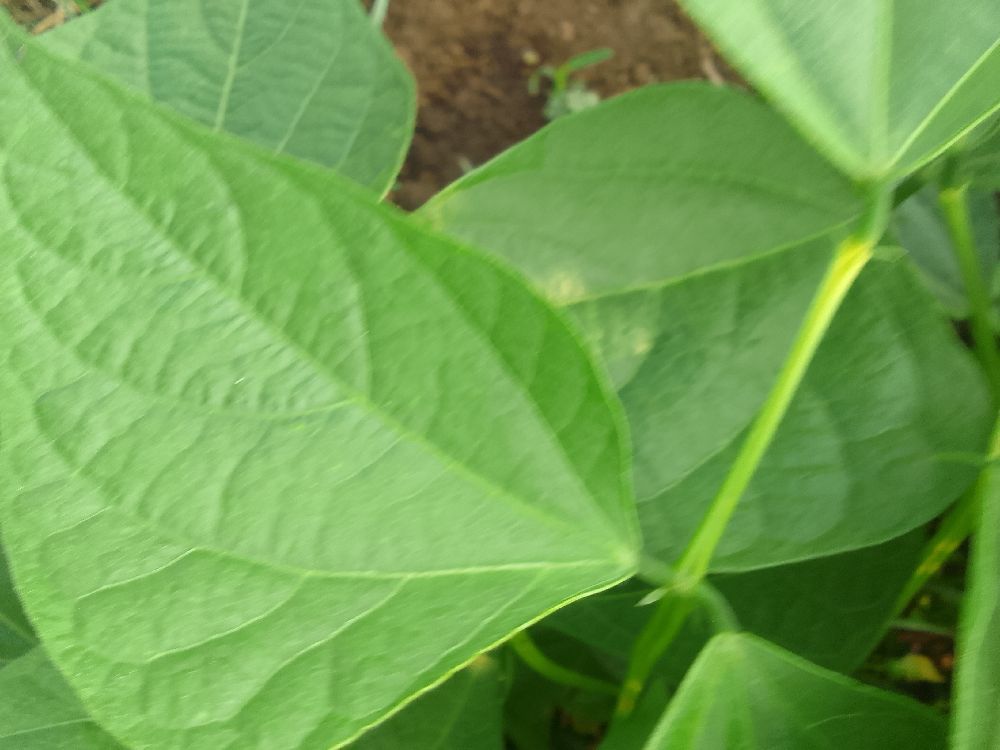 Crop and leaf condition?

common bean, healthy
